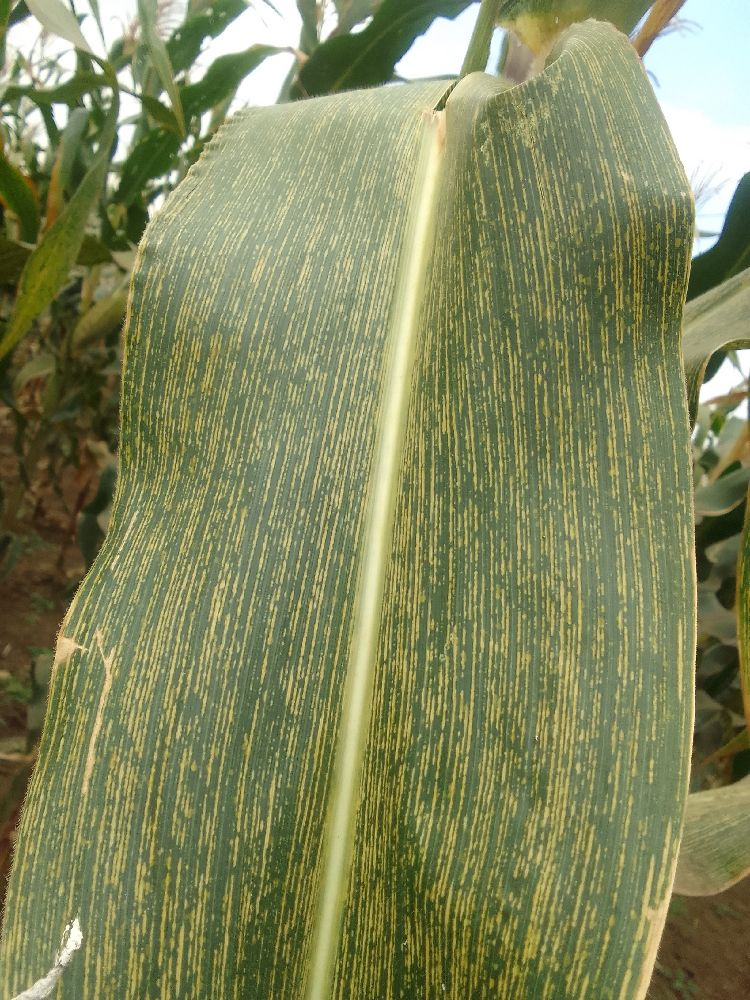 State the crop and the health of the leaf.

maize, maize streak virus
